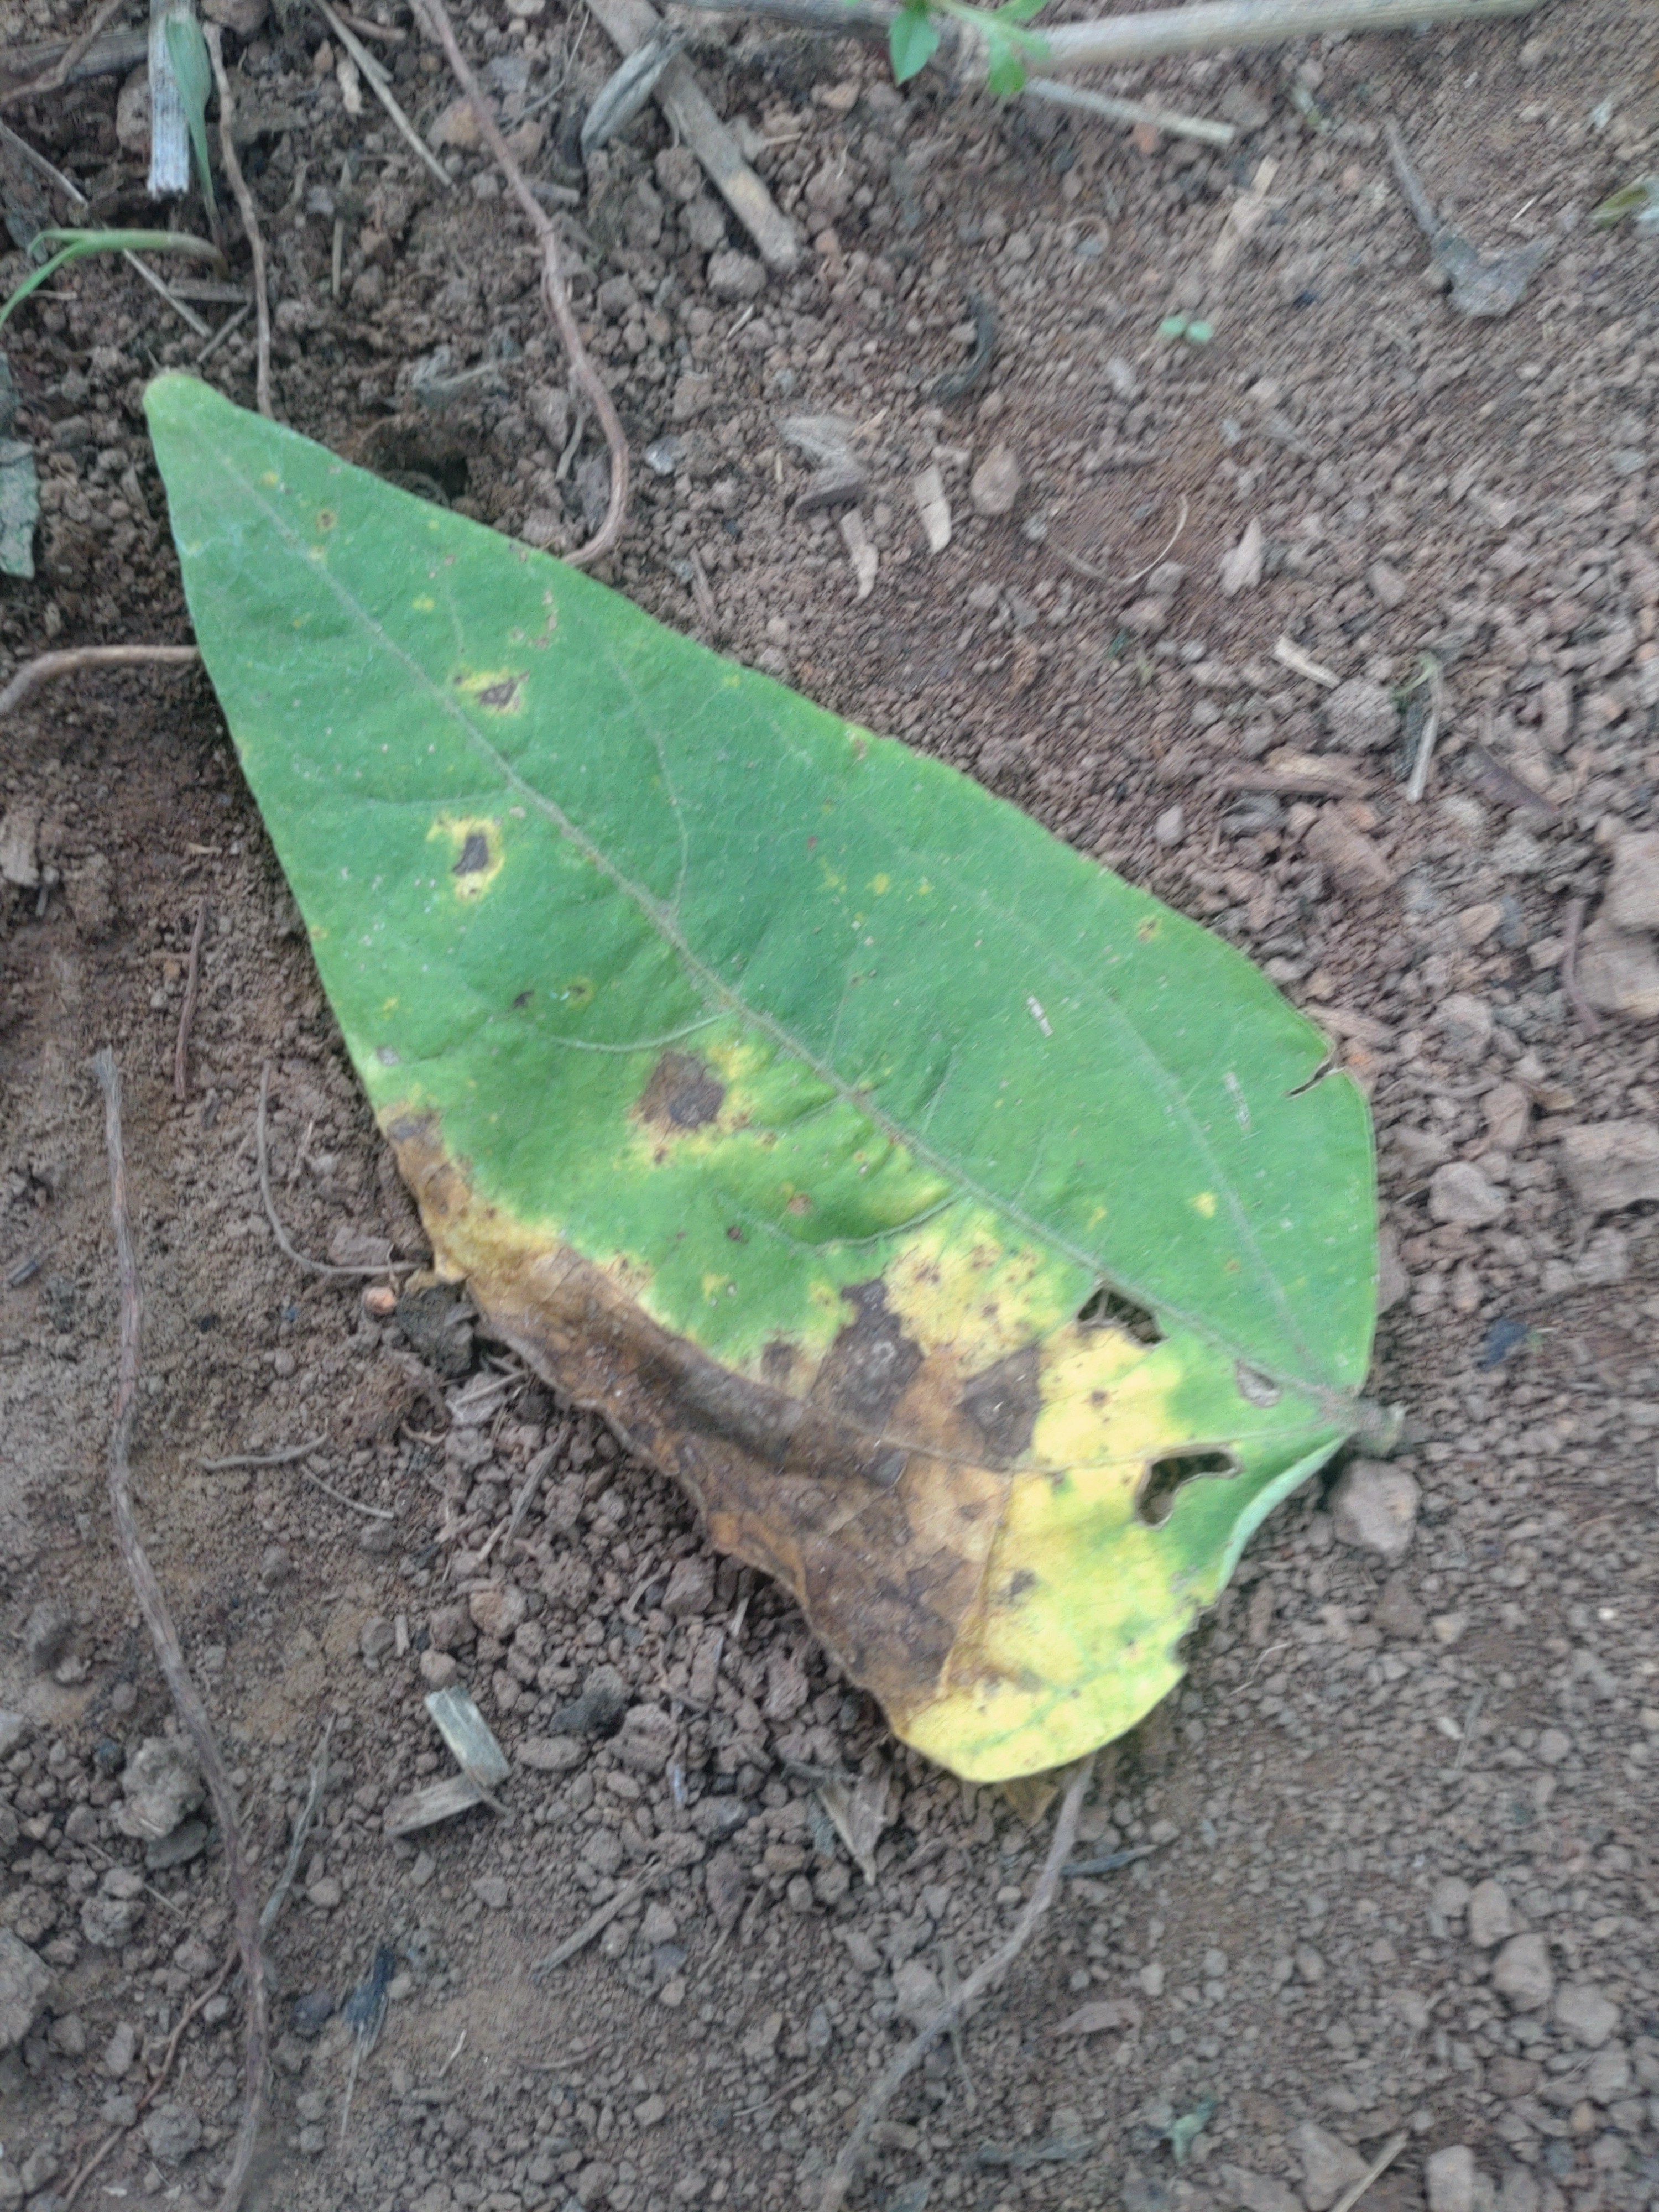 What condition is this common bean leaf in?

anthracnose
